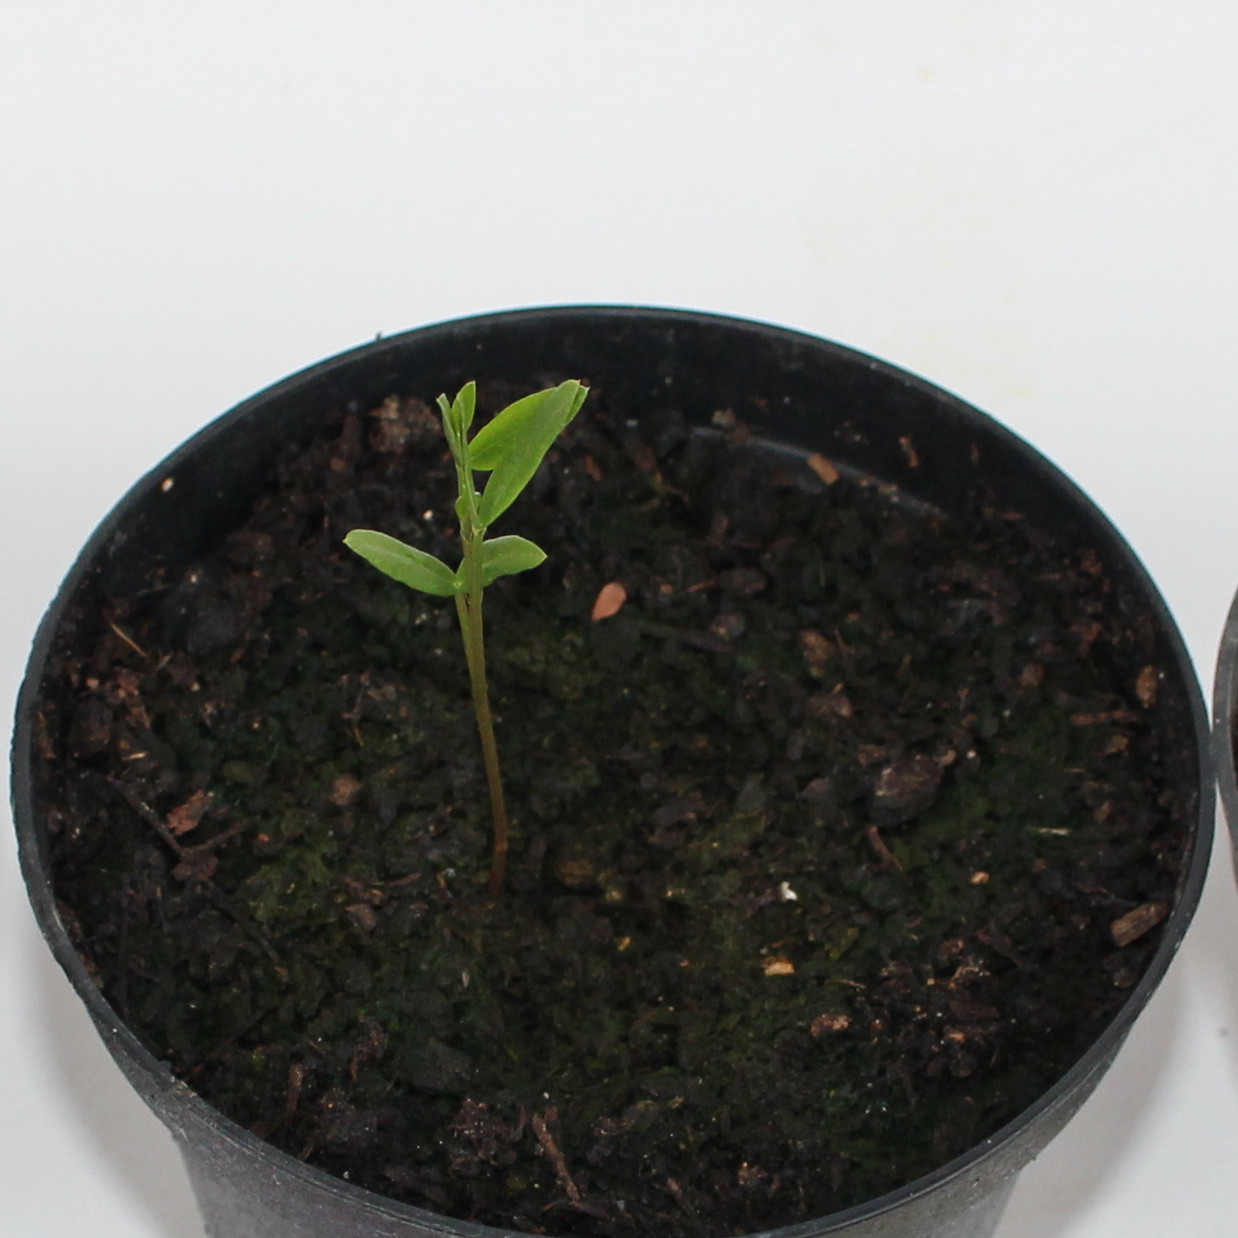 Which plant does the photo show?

Vicia sativa
